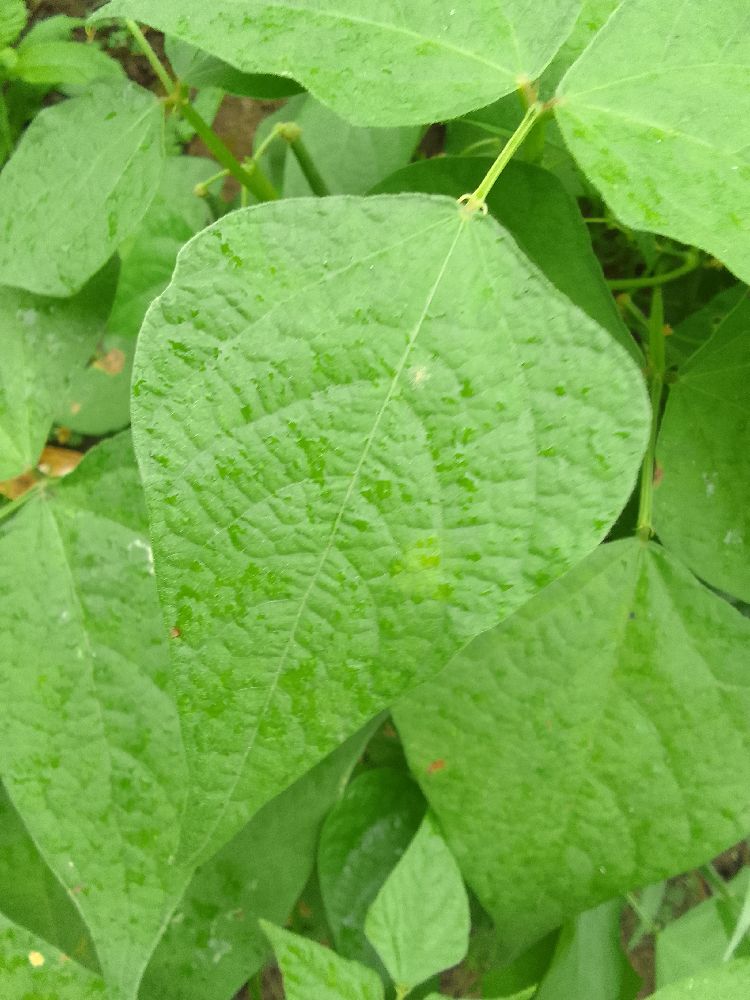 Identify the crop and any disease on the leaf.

common bean, healthy
